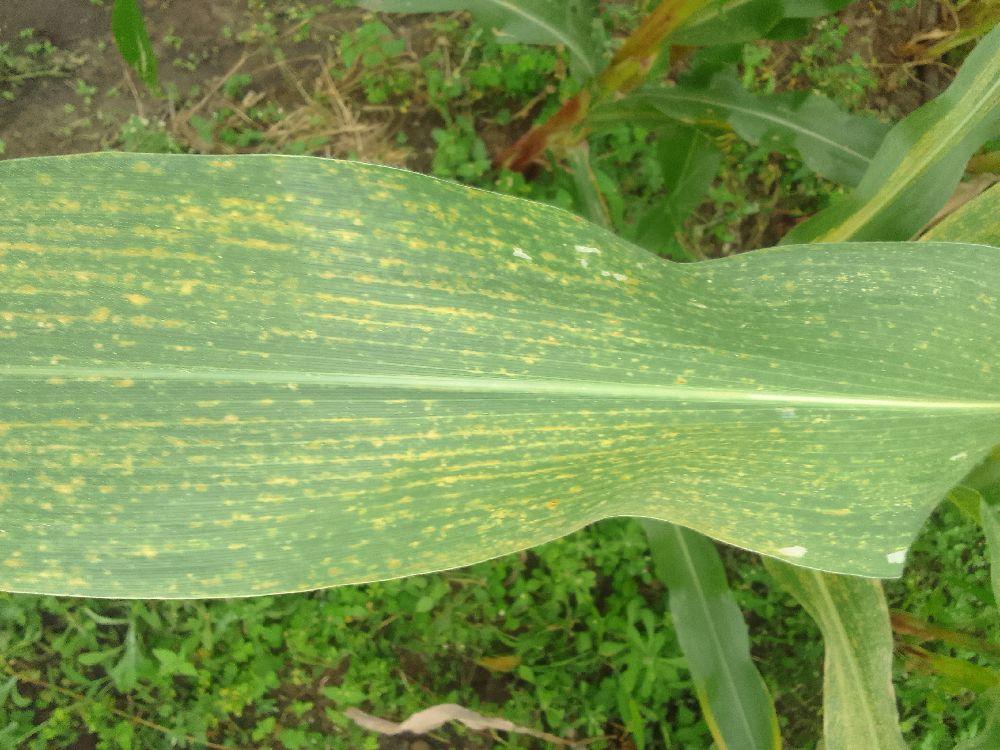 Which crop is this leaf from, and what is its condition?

maize, maize streak virus
